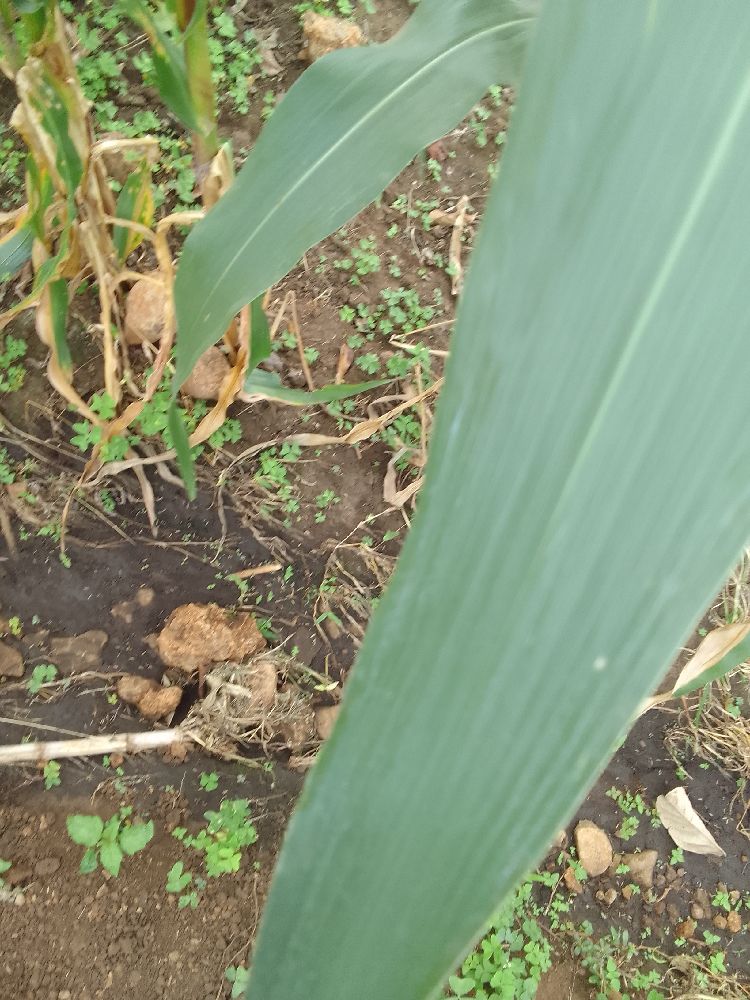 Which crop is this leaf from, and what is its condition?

maize, healthy
